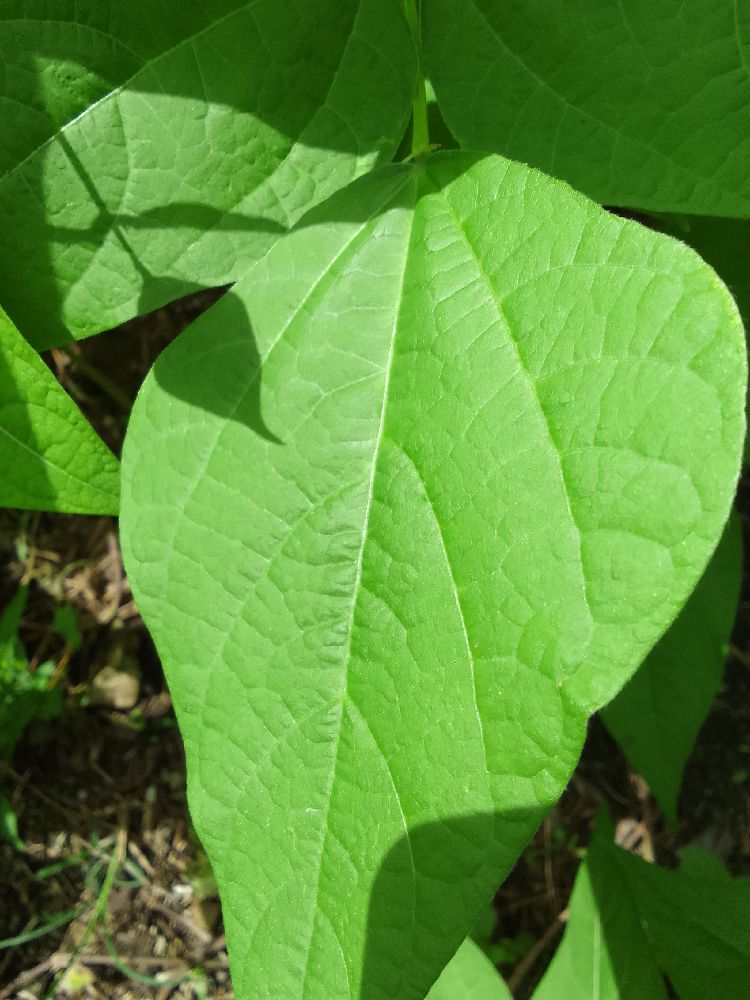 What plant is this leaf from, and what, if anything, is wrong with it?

common bean, healthy
